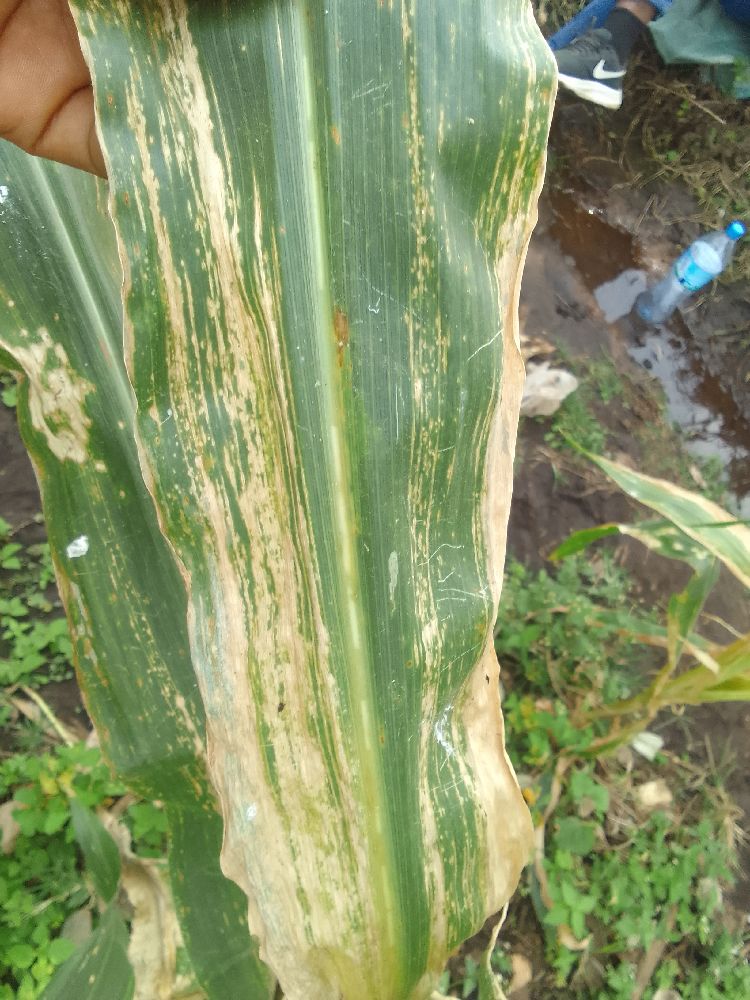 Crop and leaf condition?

maize, maize lethal necrosis
